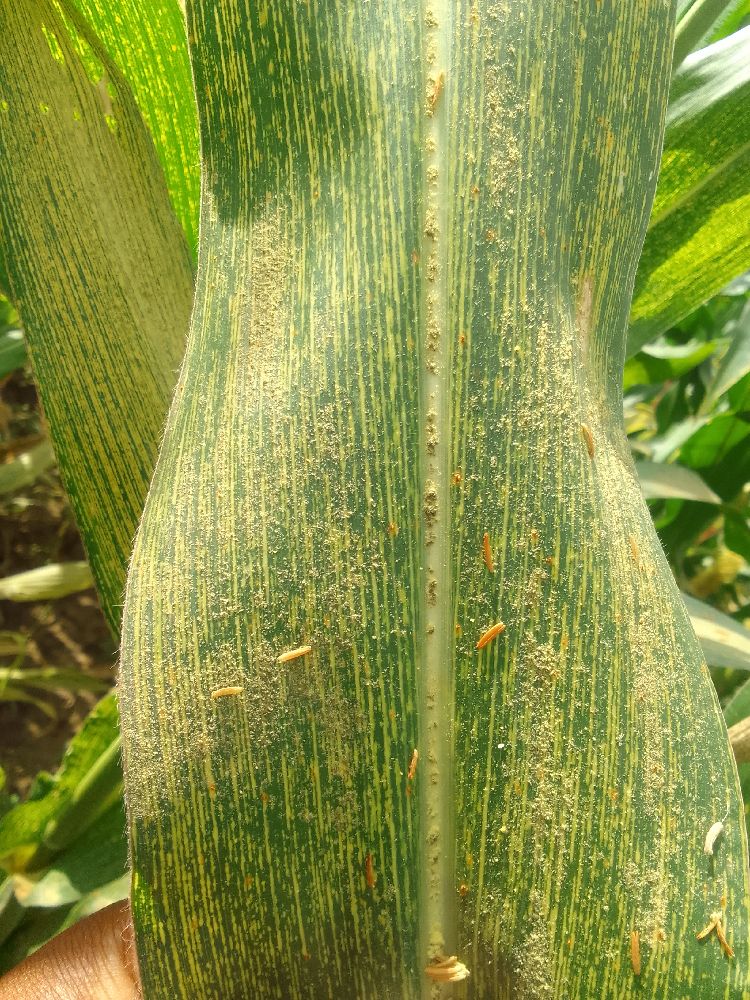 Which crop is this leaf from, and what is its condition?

maize, maize streak virus
